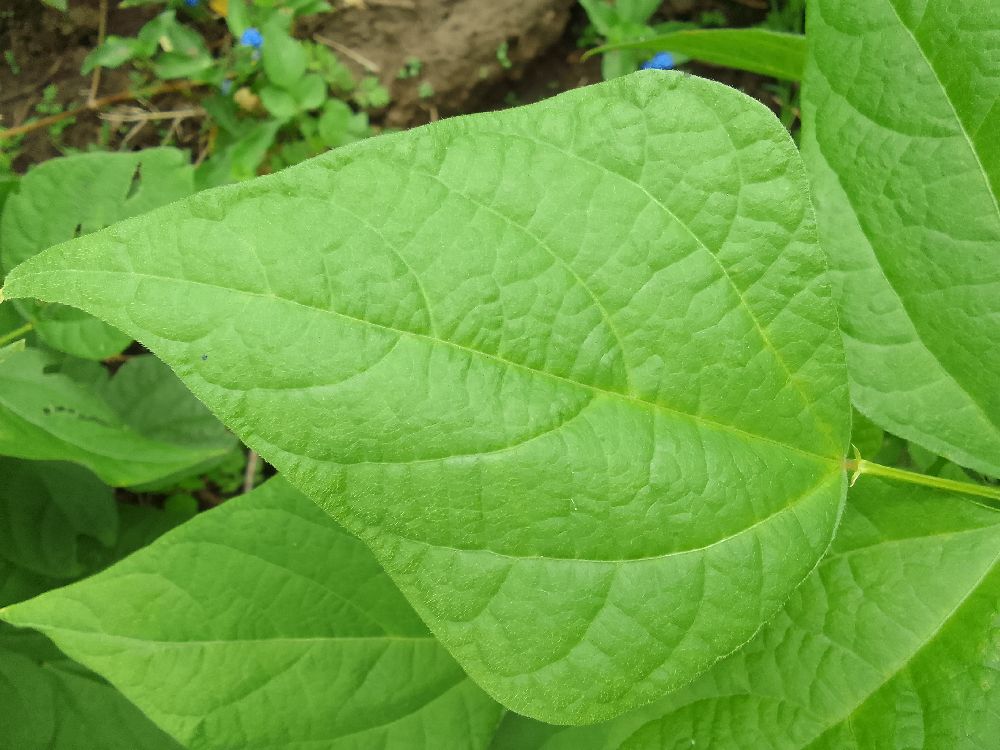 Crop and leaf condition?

common bean, healthy
